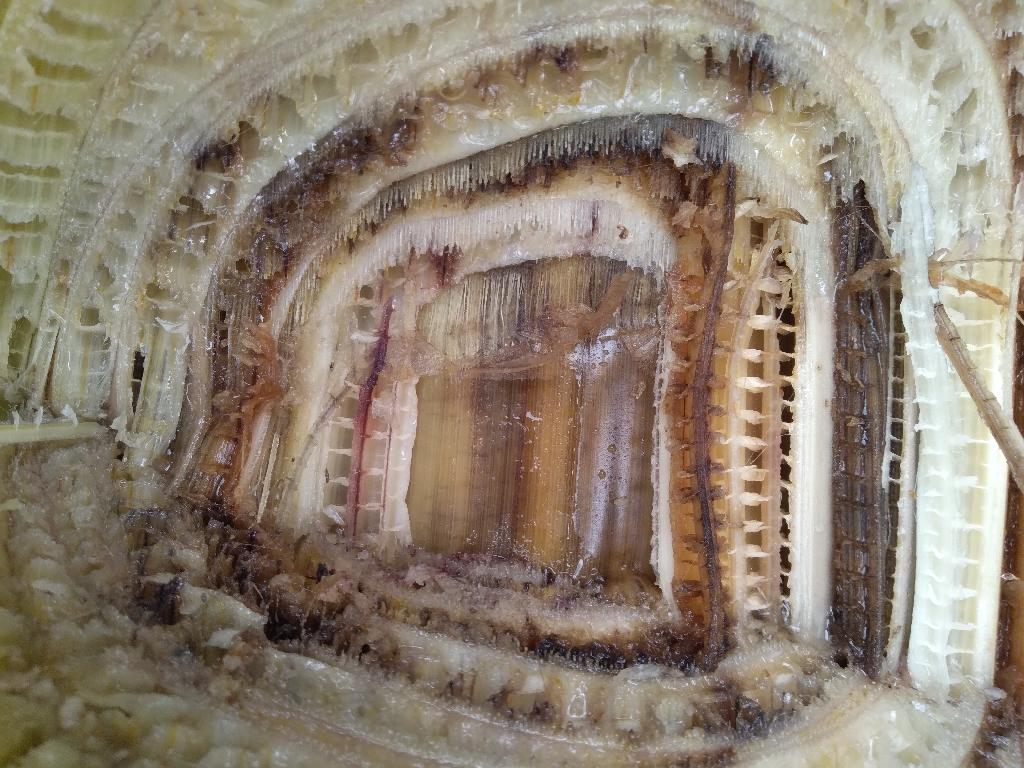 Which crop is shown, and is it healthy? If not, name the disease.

banana, fusarium wilt race 1
